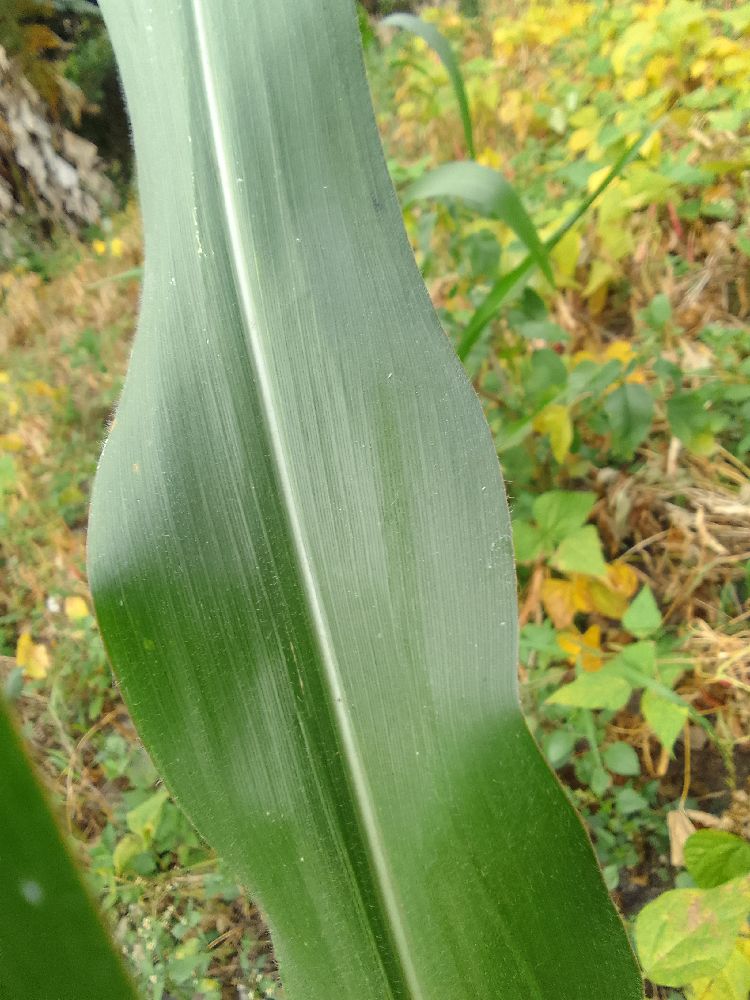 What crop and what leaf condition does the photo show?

maize, healthy
